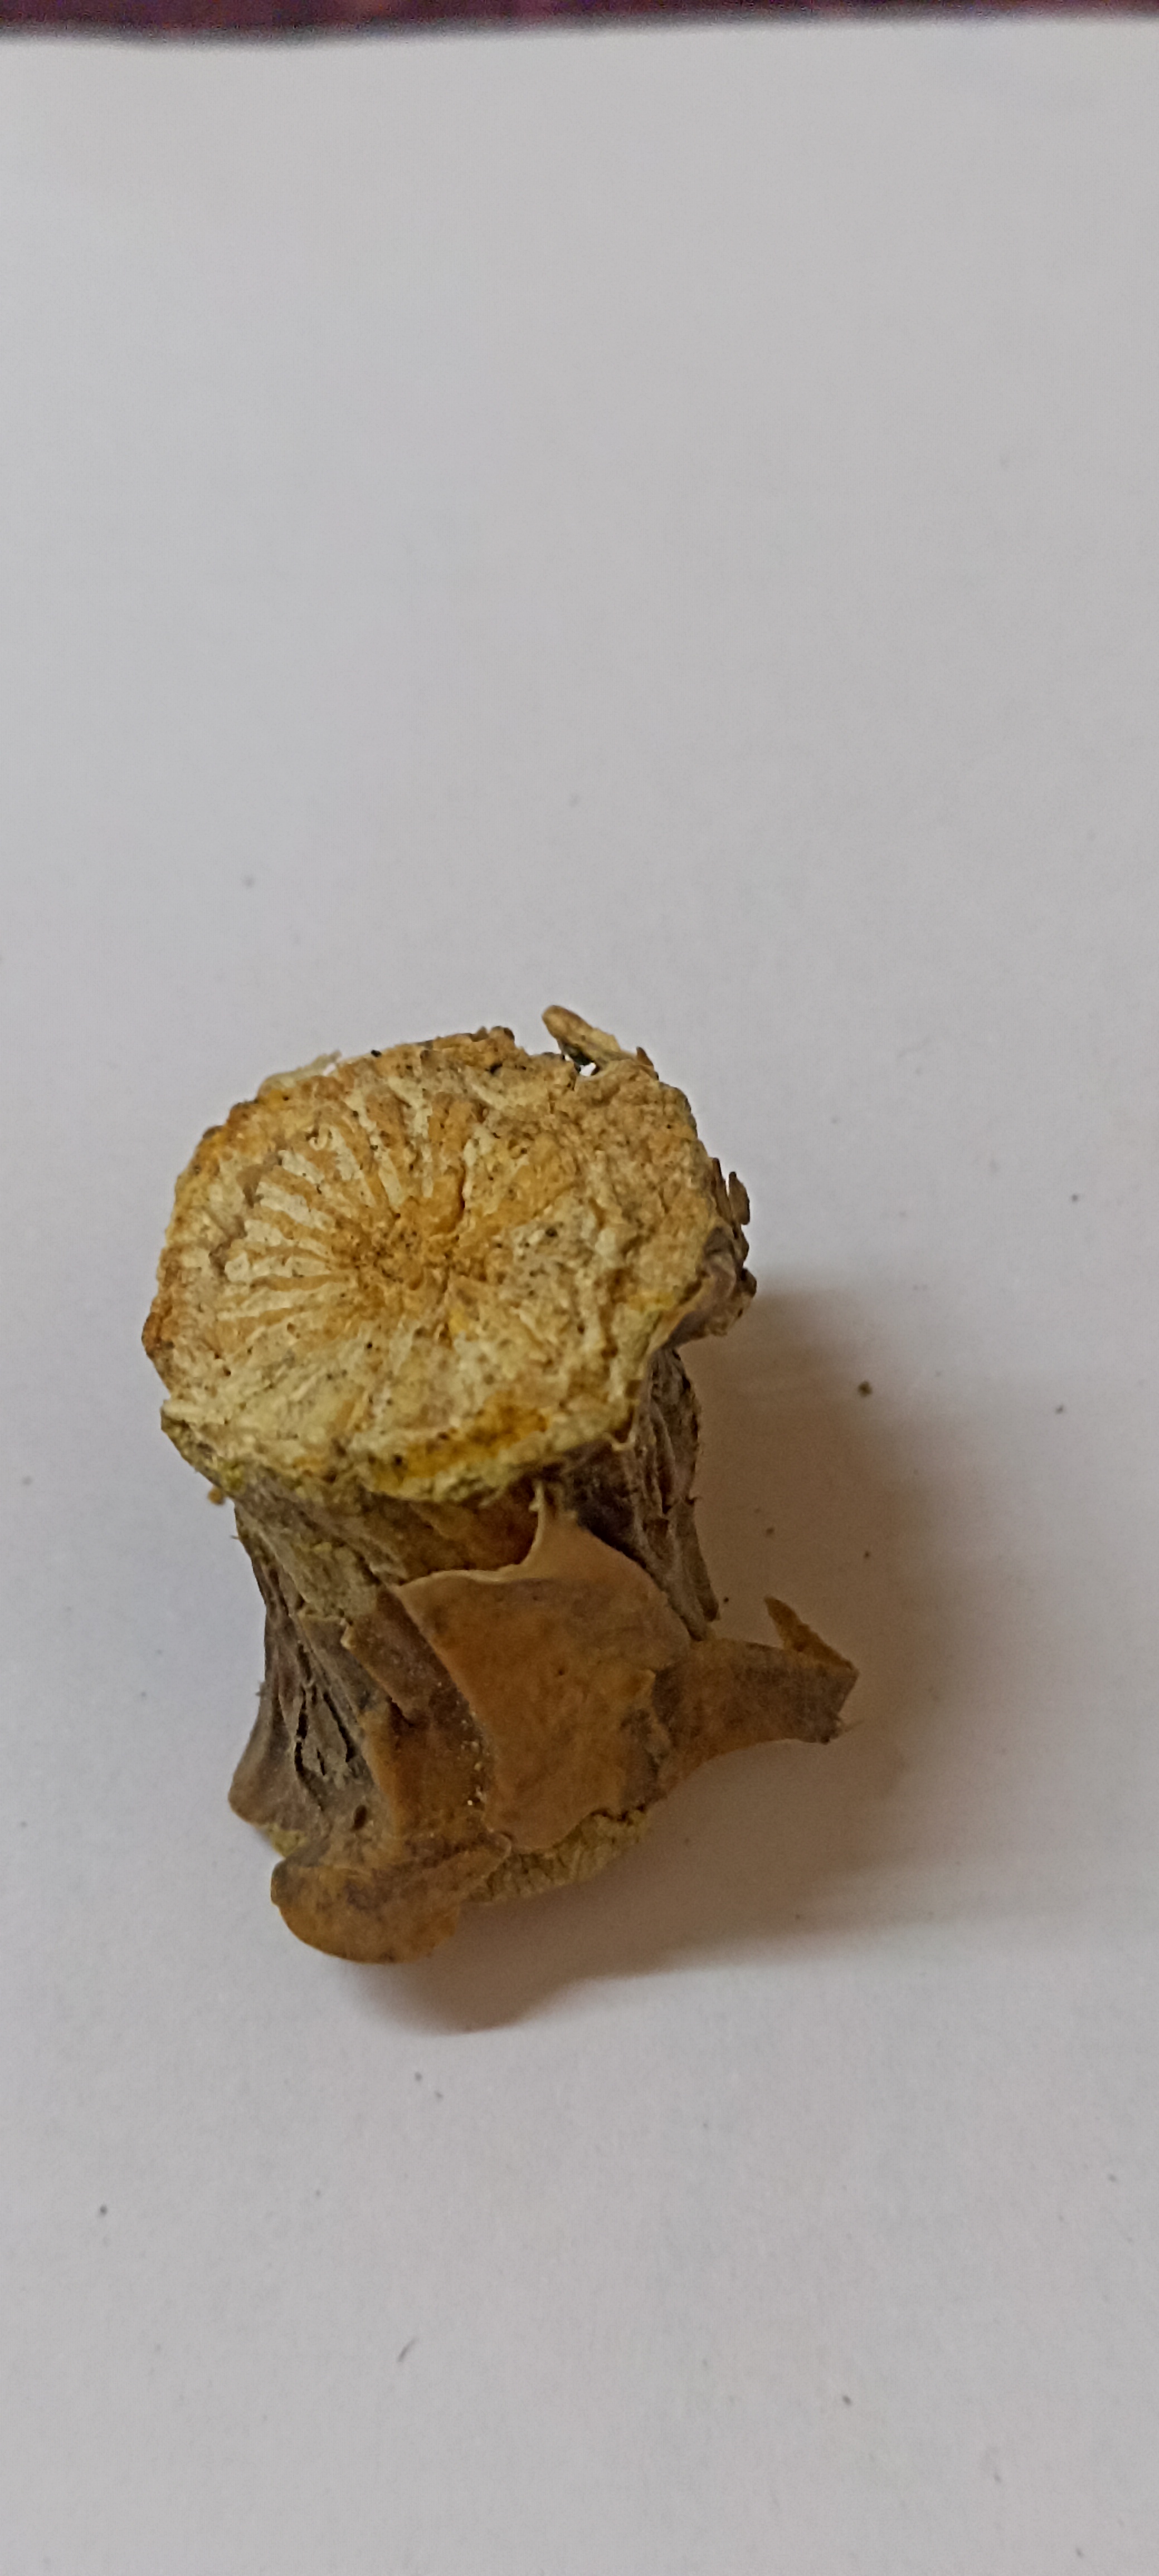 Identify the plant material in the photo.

gulvel
